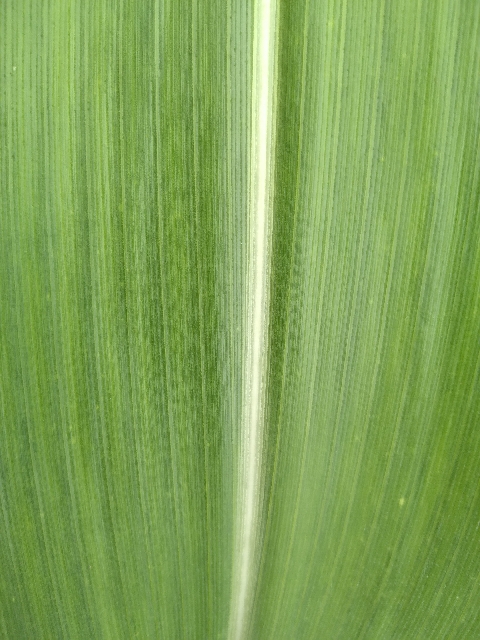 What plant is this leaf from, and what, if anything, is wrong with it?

maize, healthy
